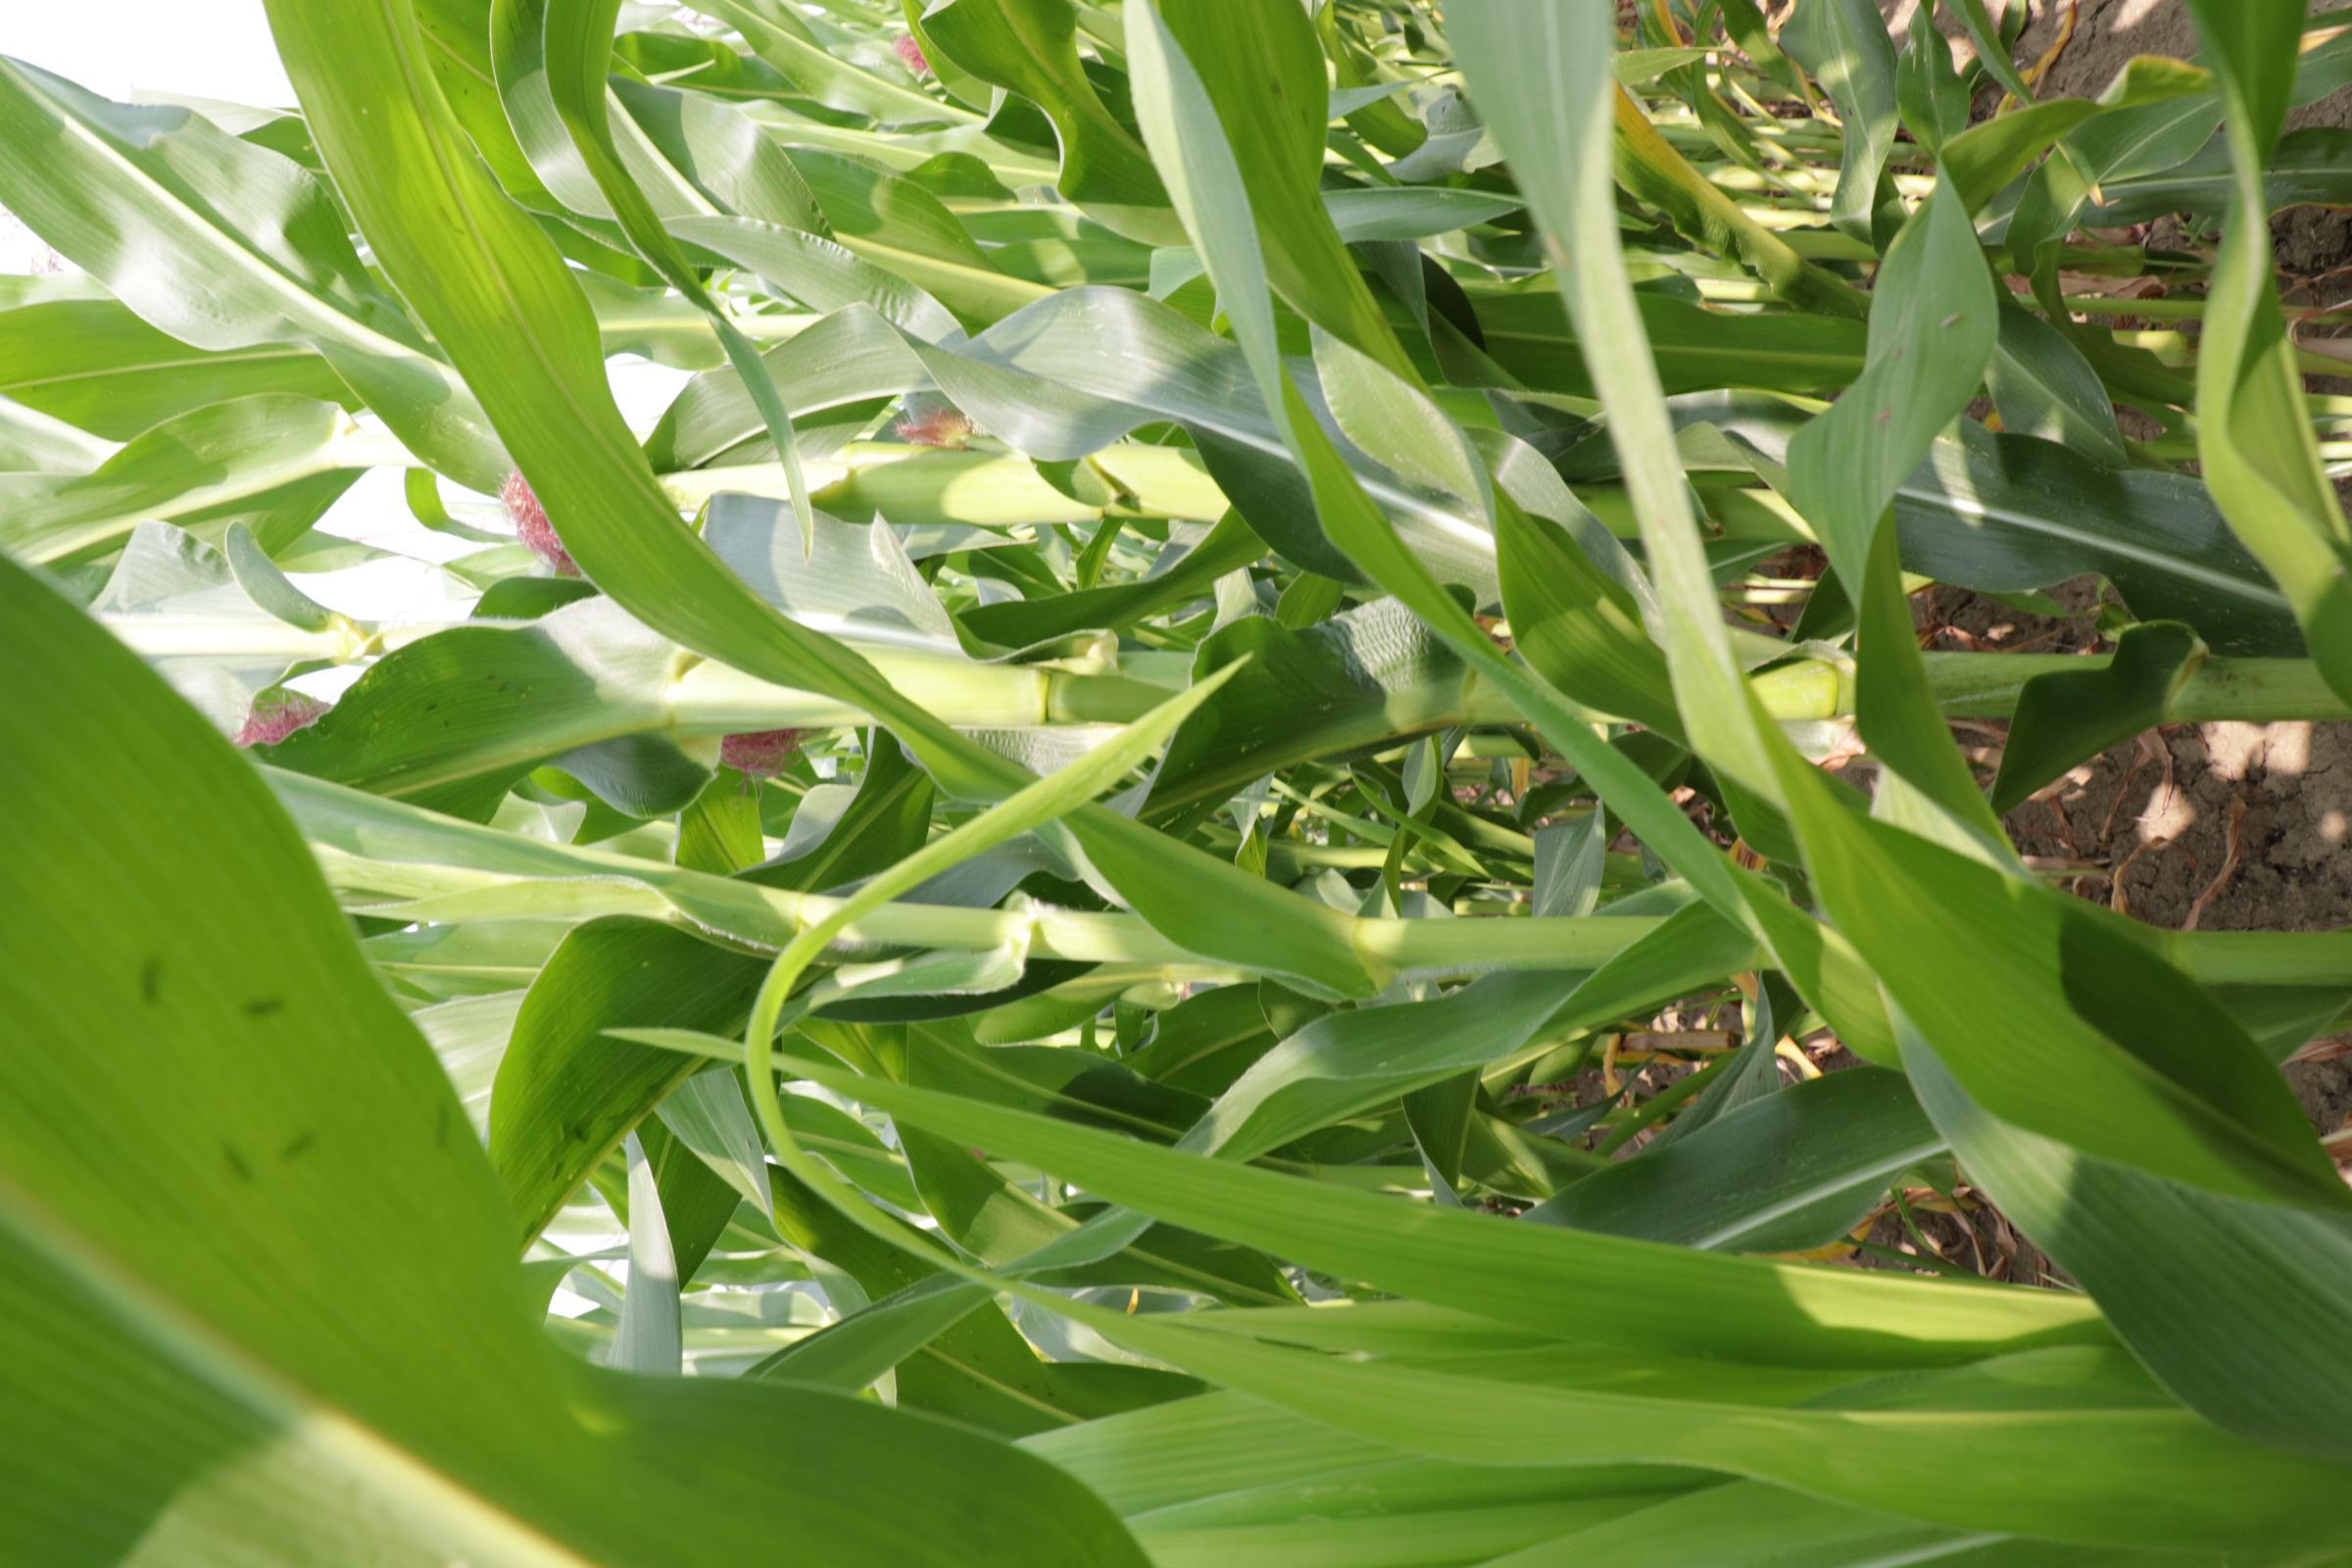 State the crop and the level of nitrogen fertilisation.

maize, full nitrogen fertilisation
